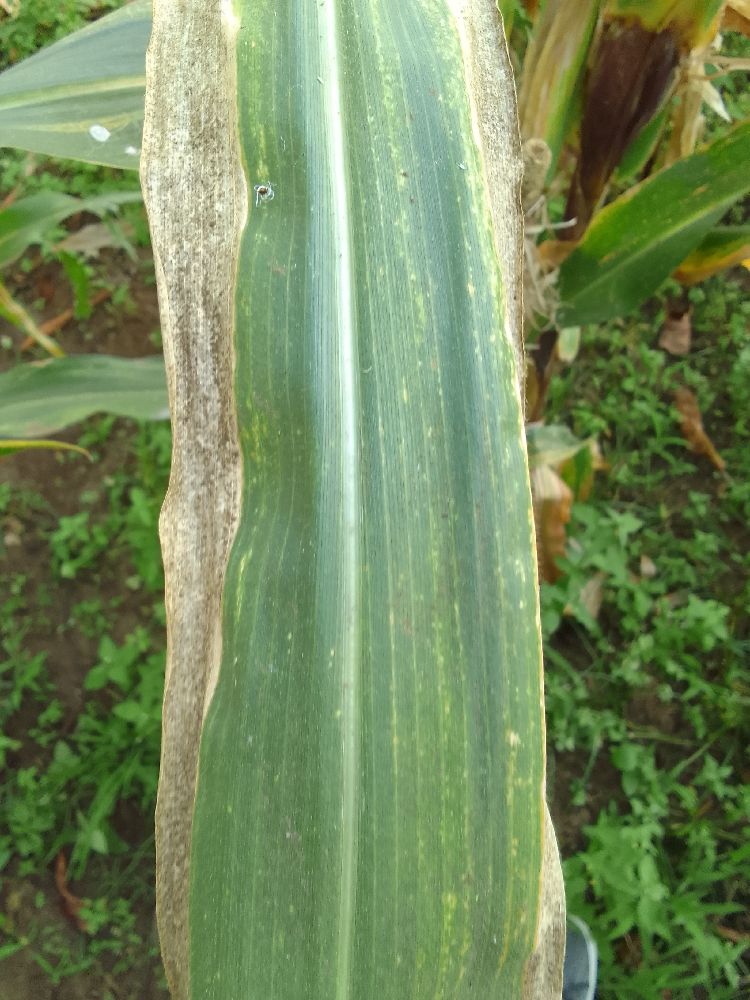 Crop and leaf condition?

maize, maize lethal necrosis
